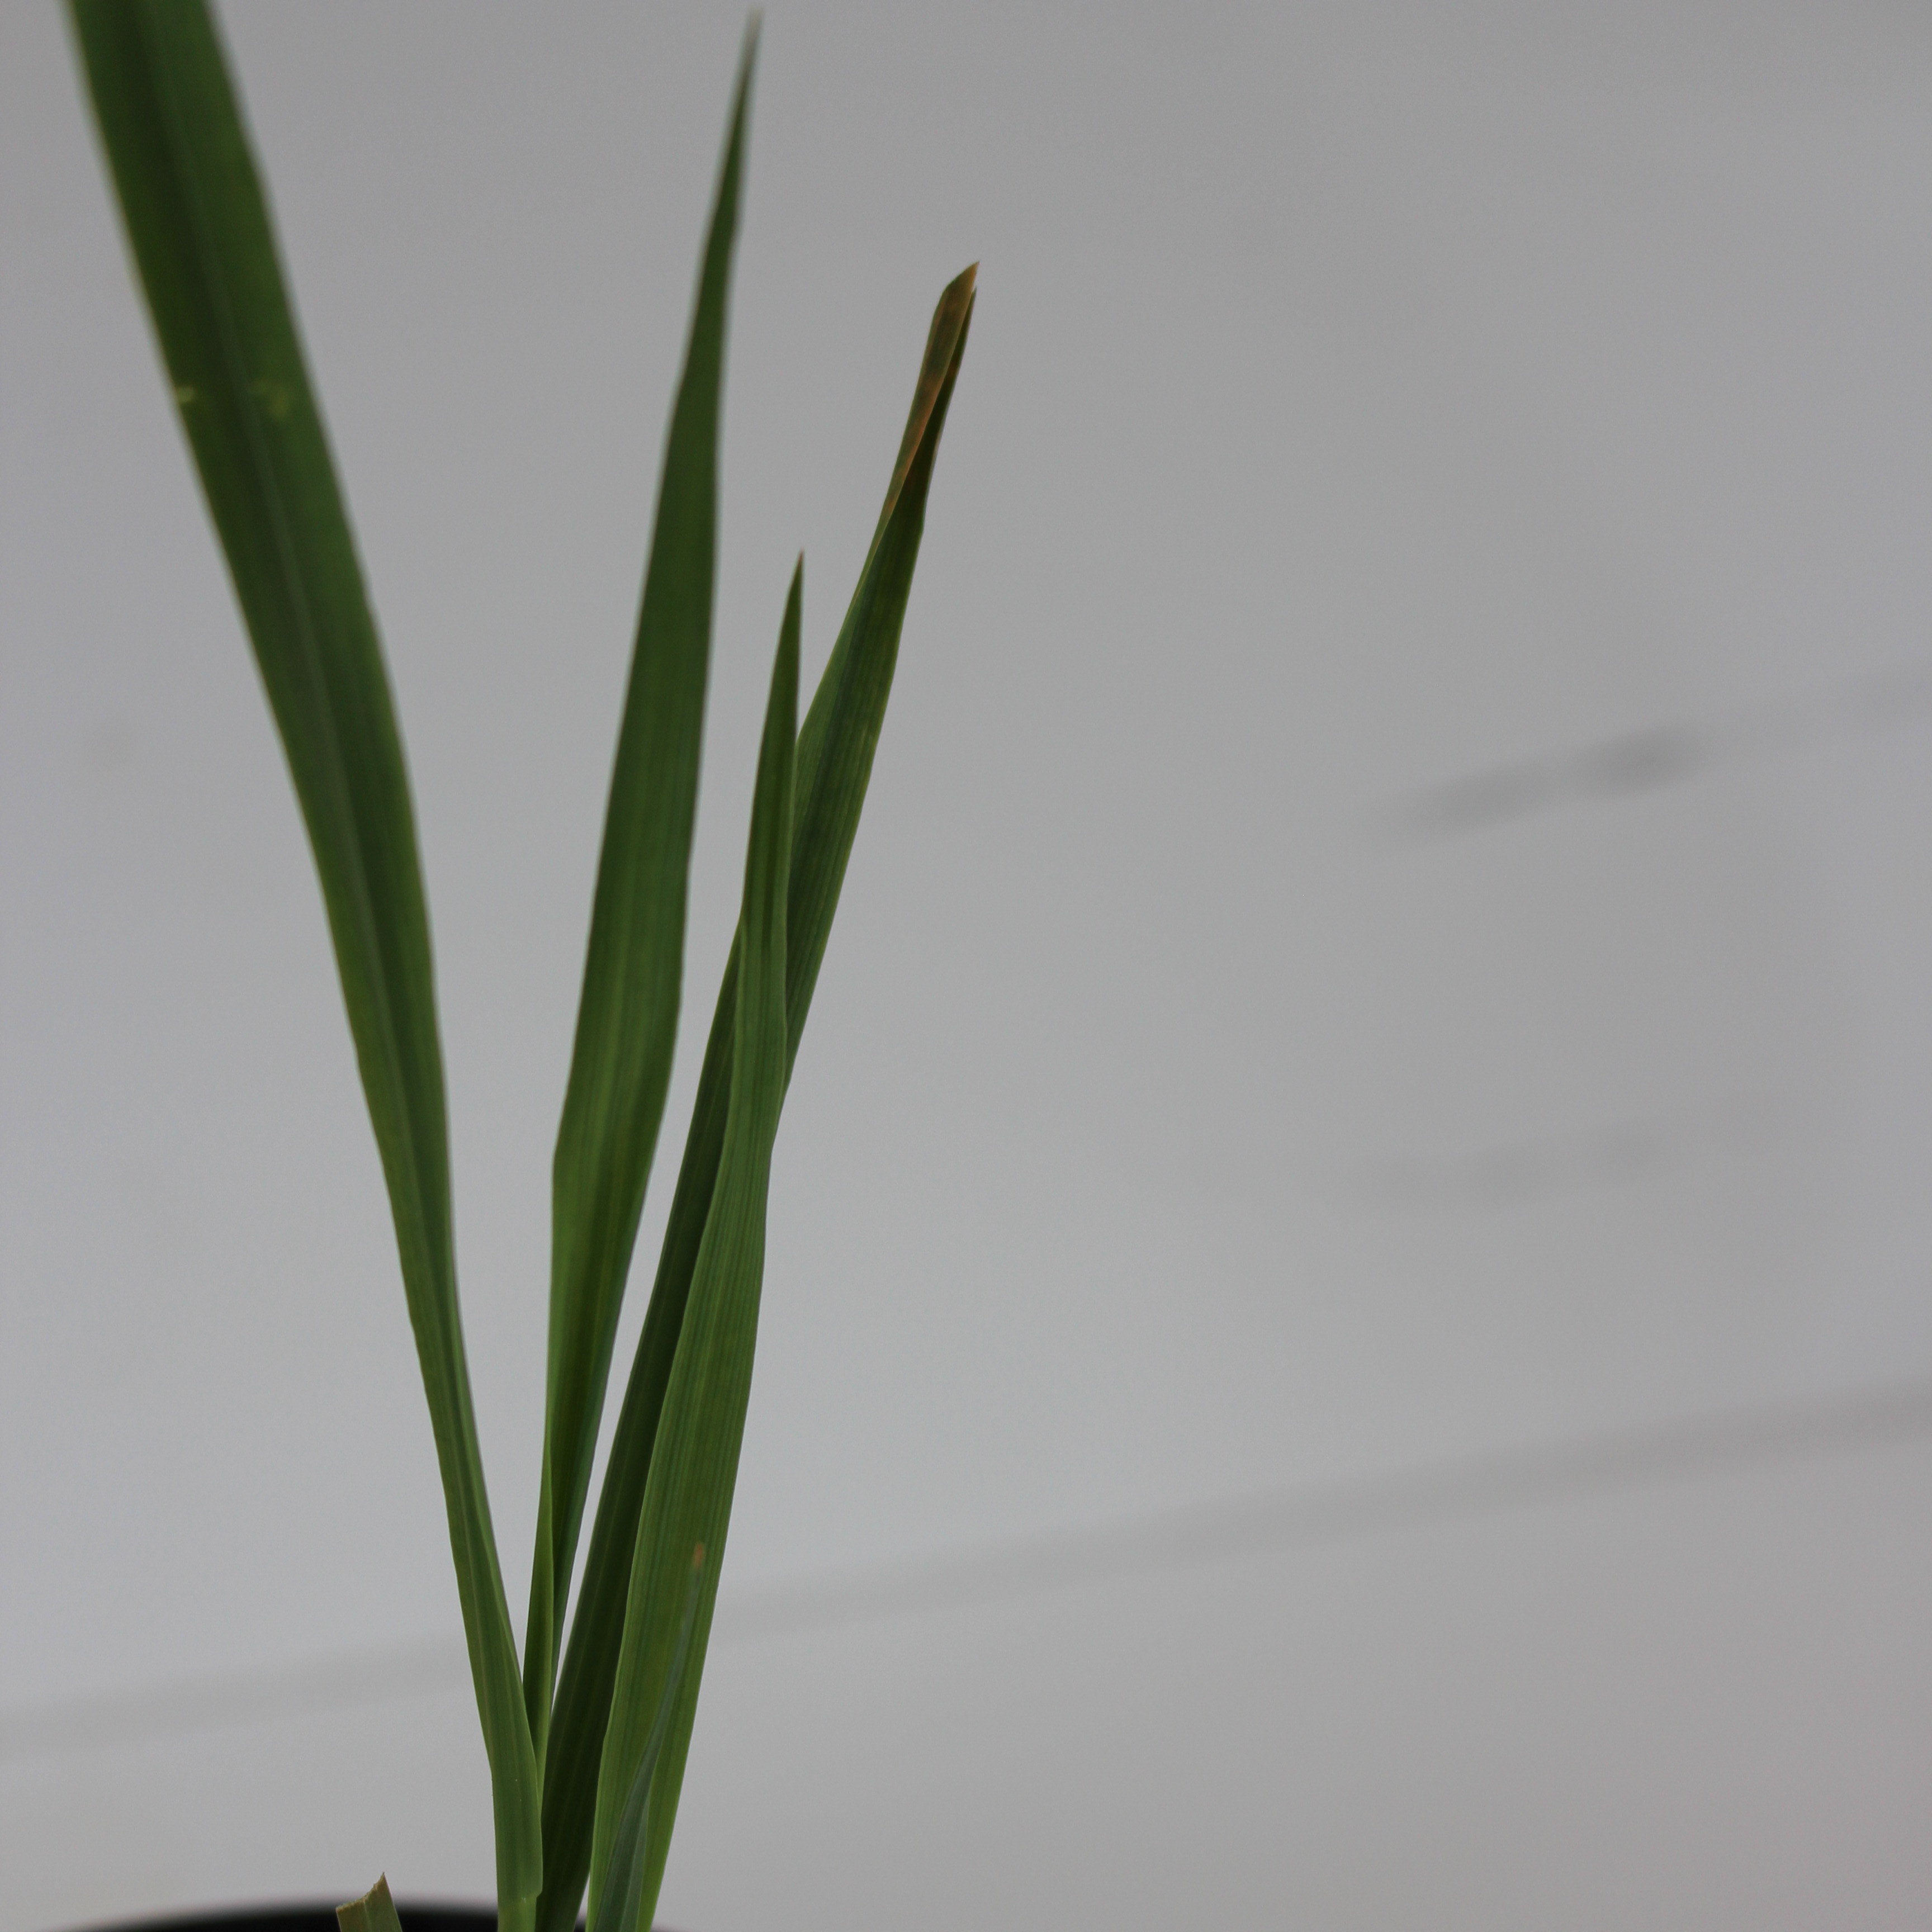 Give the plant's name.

Avena sterilis
